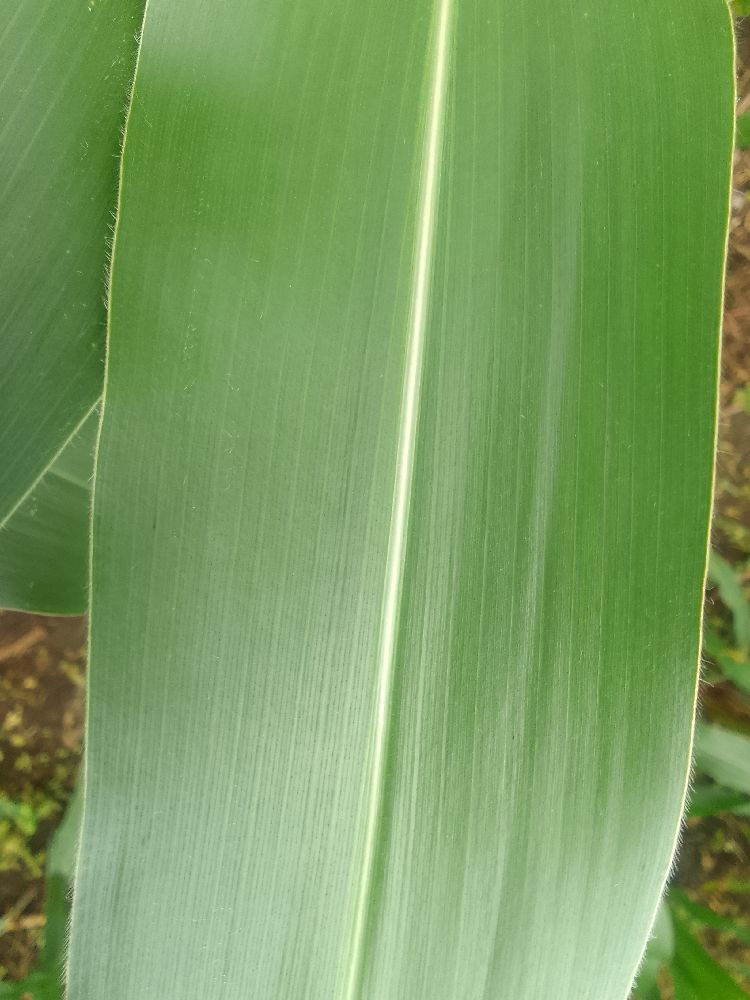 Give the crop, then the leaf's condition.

maize, healthy
